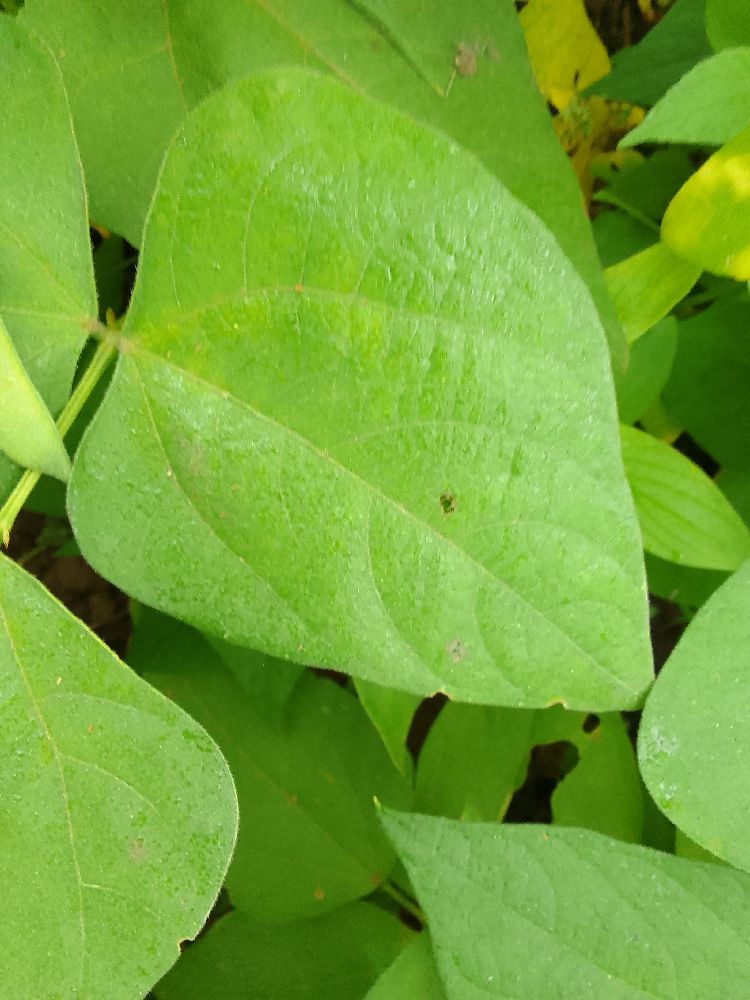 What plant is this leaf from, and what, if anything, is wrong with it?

common bean, healthy
